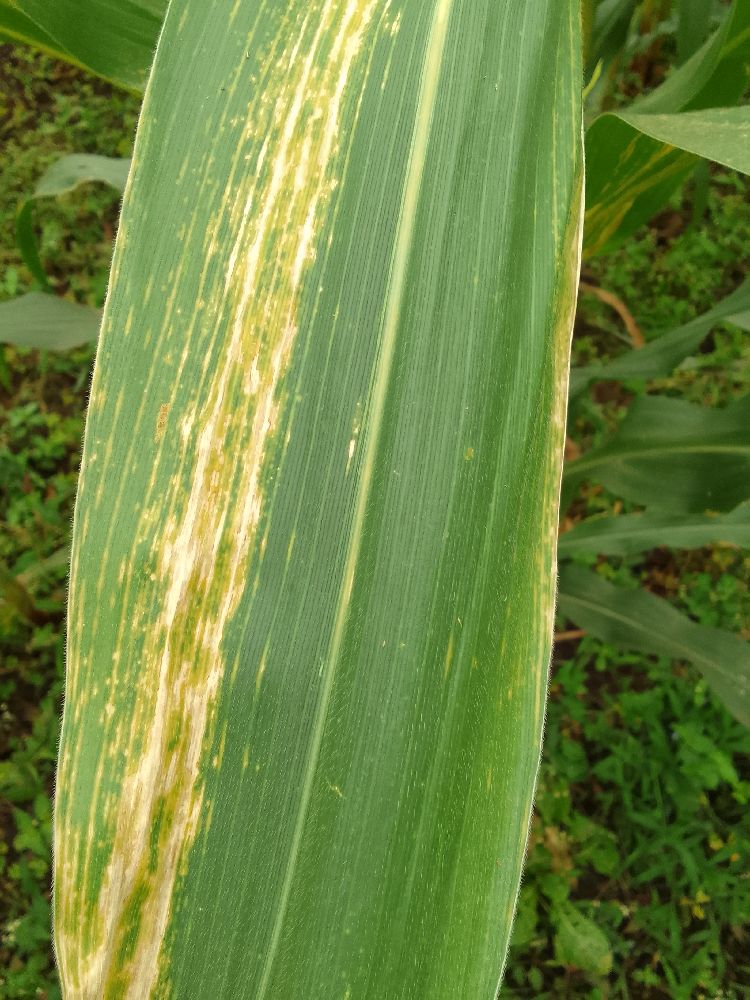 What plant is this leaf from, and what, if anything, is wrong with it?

maize, maize lethal necrosis
